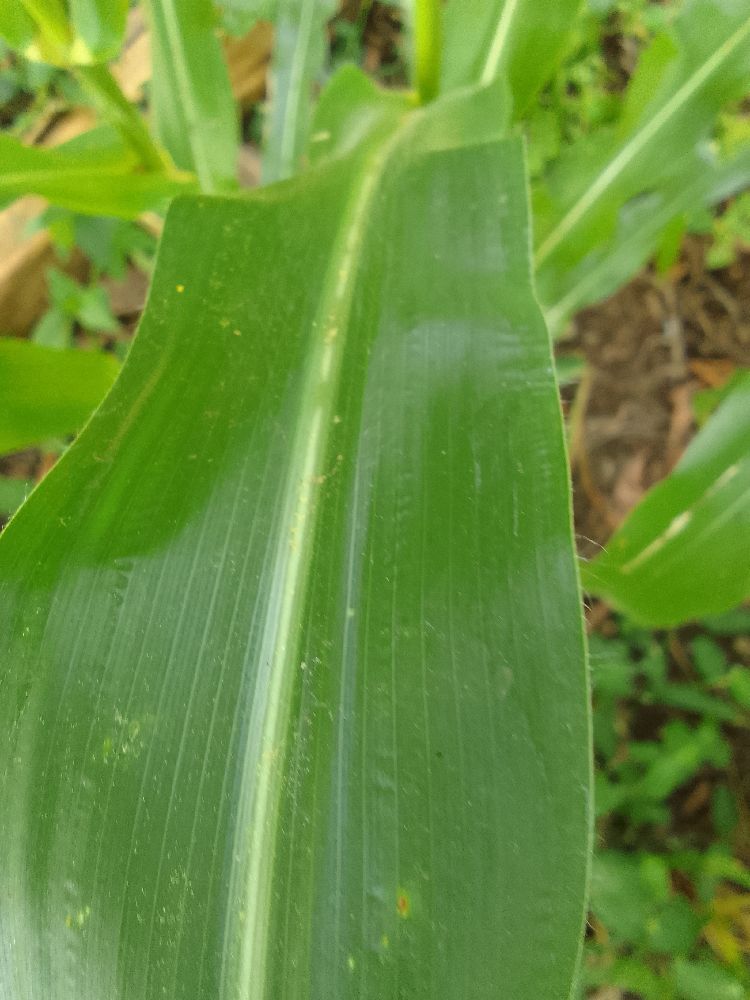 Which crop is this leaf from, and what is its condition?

maize, healthy
